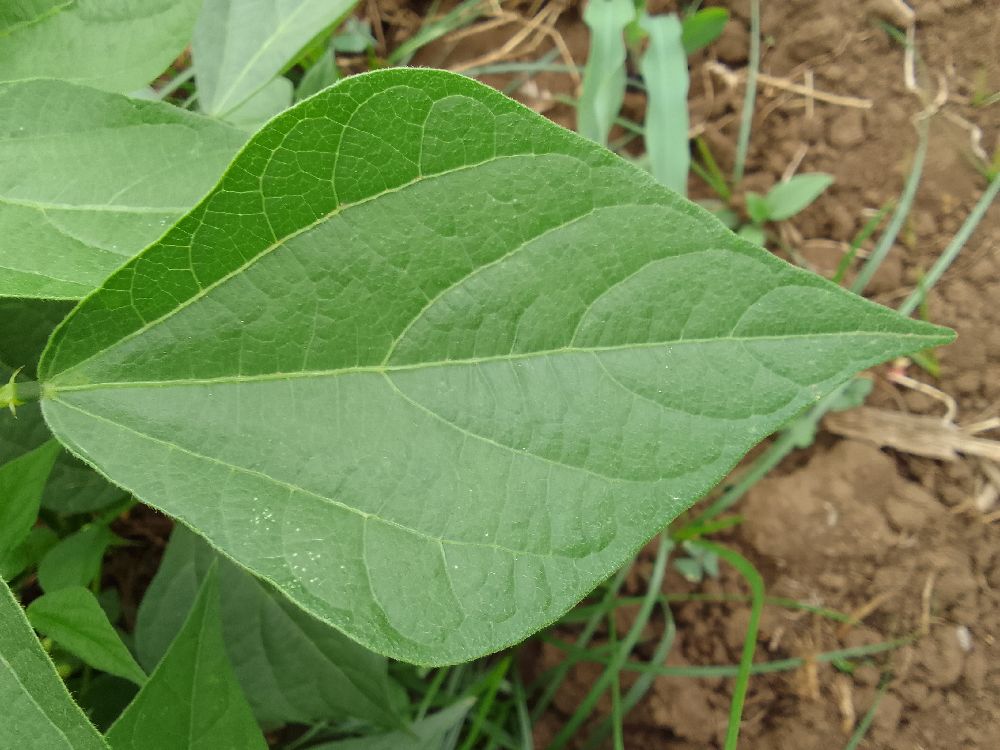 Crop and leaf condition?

common bean, healthy
